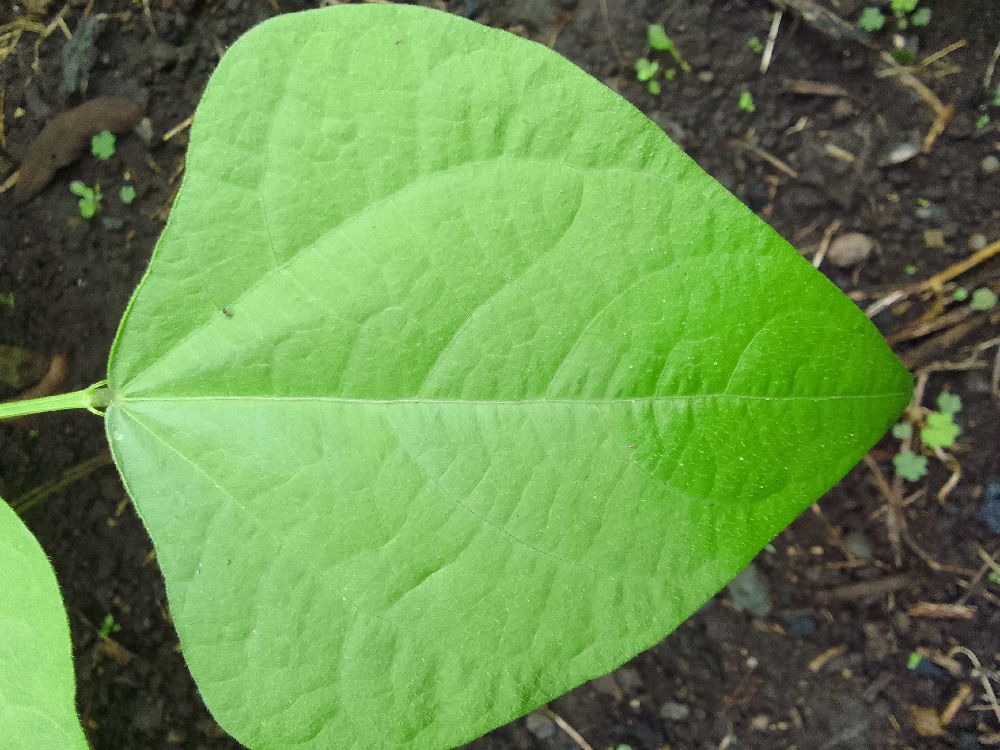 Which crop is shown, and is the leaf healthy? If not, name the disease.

common bean, healthy
